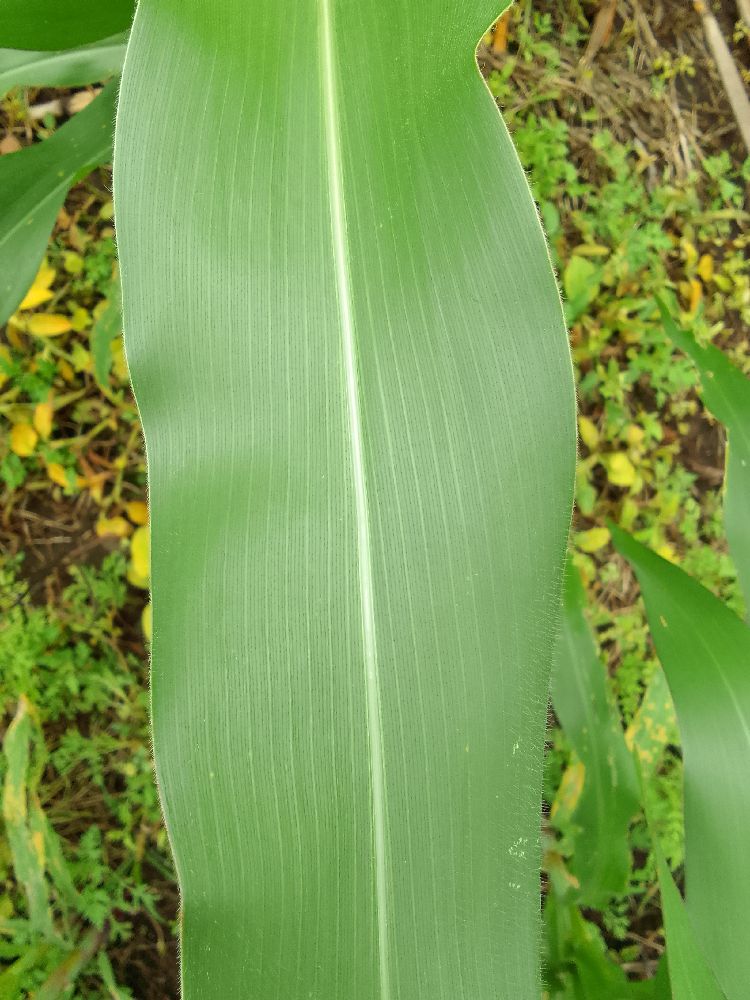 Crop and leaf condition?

maize, healthy
